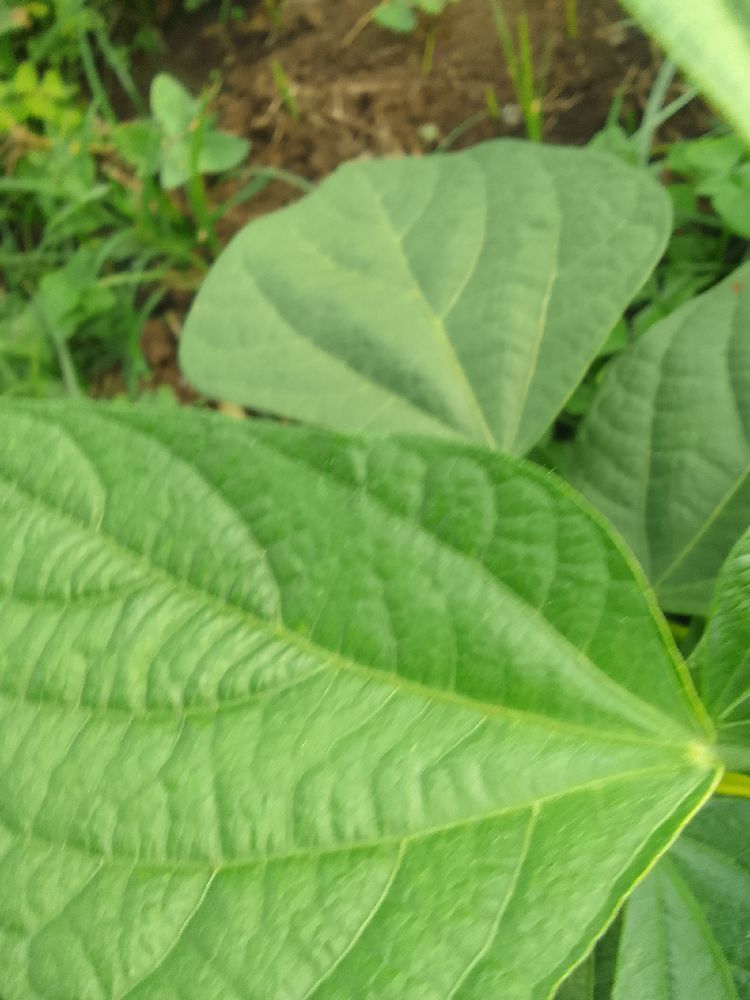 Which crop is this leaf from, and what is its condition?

common bean, healthy
